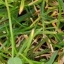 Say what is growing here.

grass
